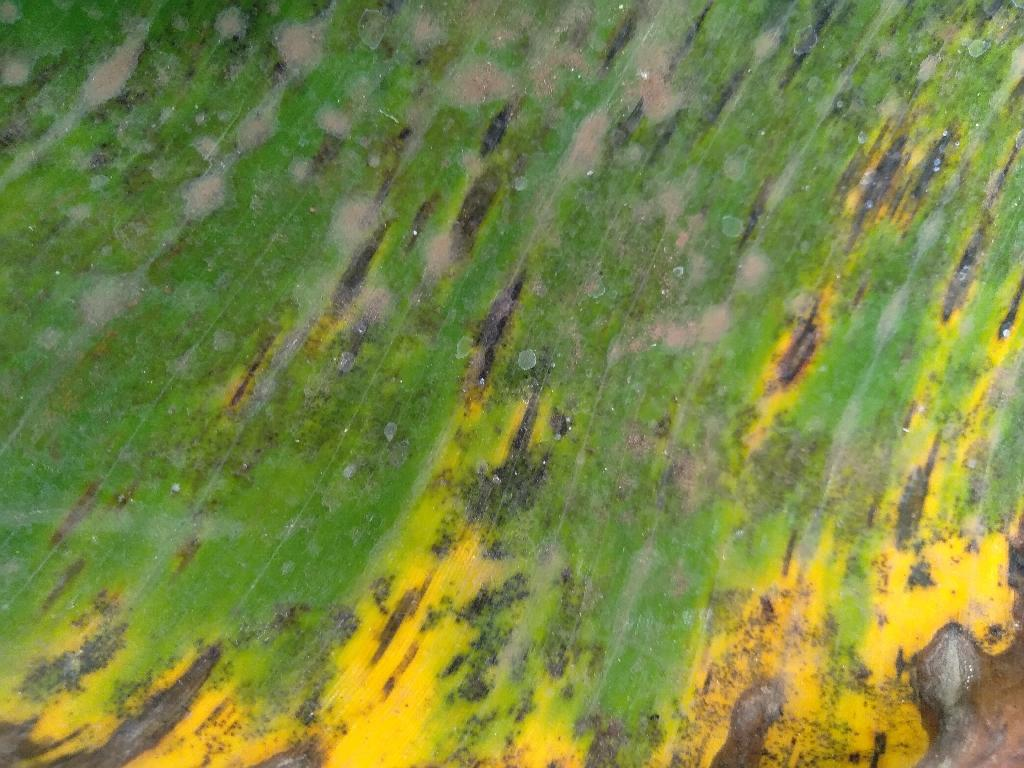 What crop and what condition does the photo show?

banana, black sigatoka
